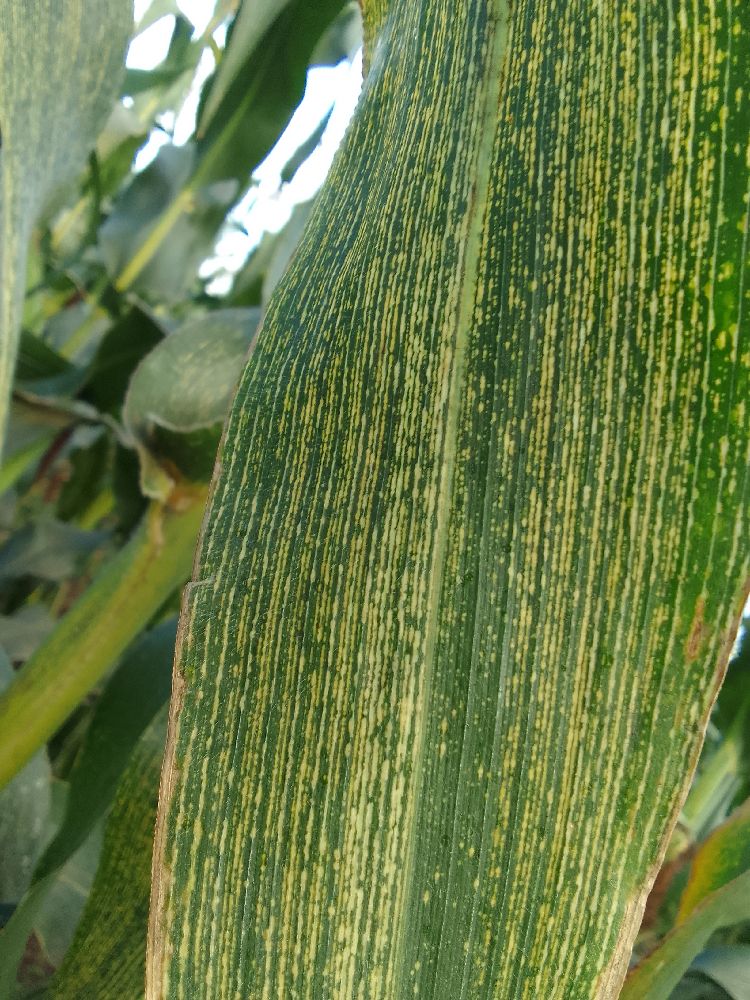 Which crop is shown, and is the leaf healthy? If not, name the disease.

maize, maize streak virus
